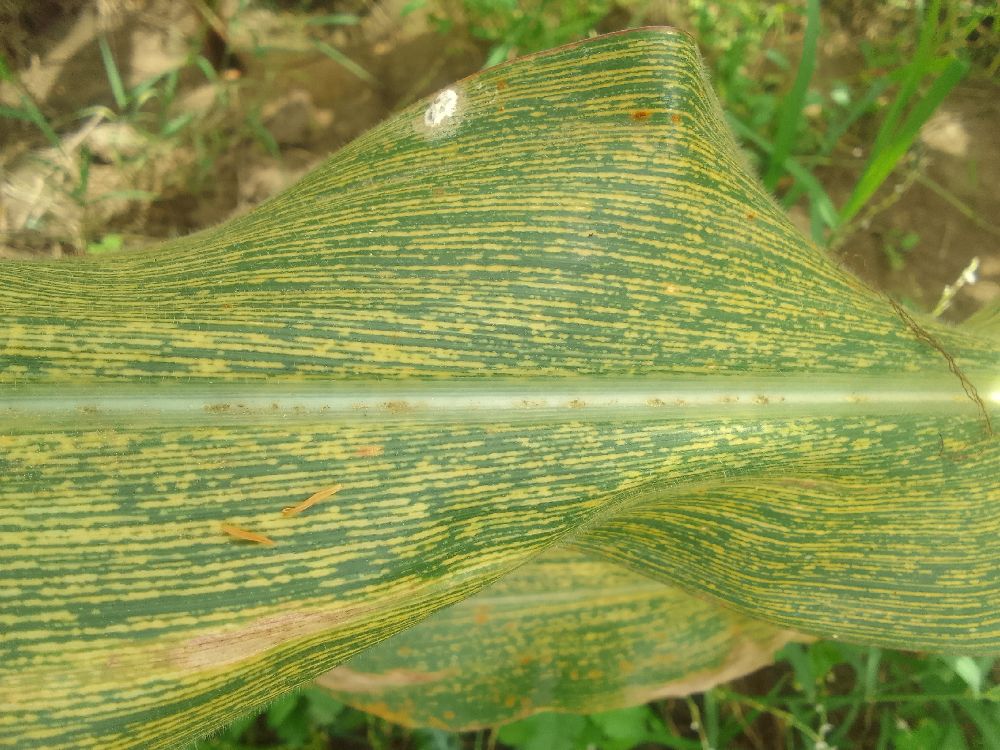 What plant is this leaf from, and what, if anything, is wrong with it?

maize, maize streak virus
